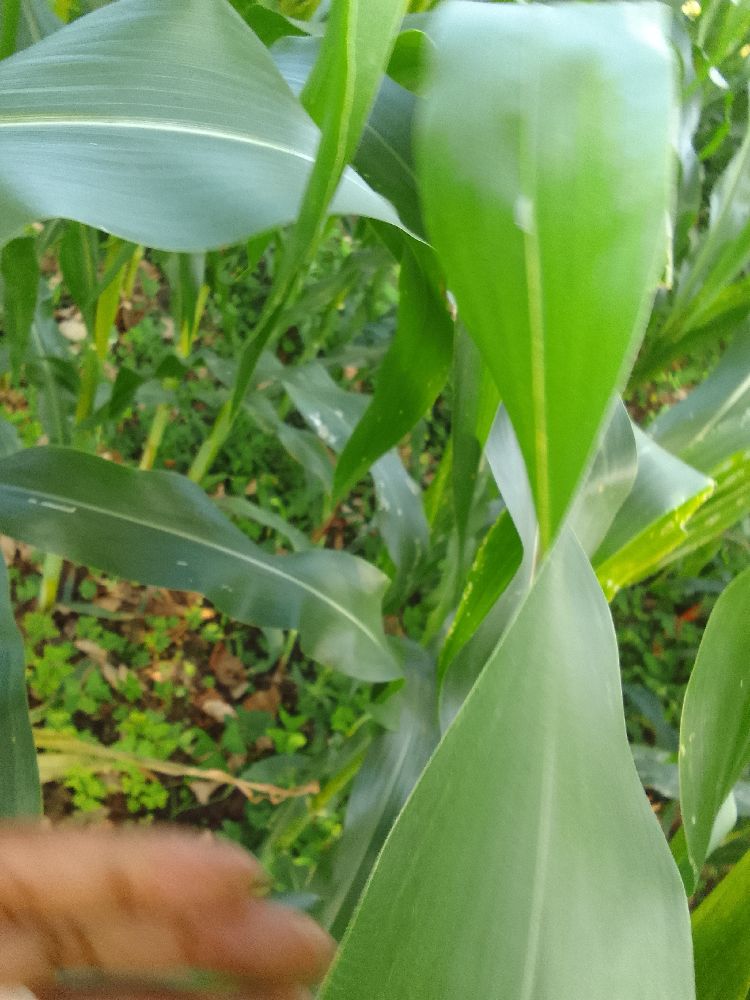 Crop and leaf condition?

maize, healthy
